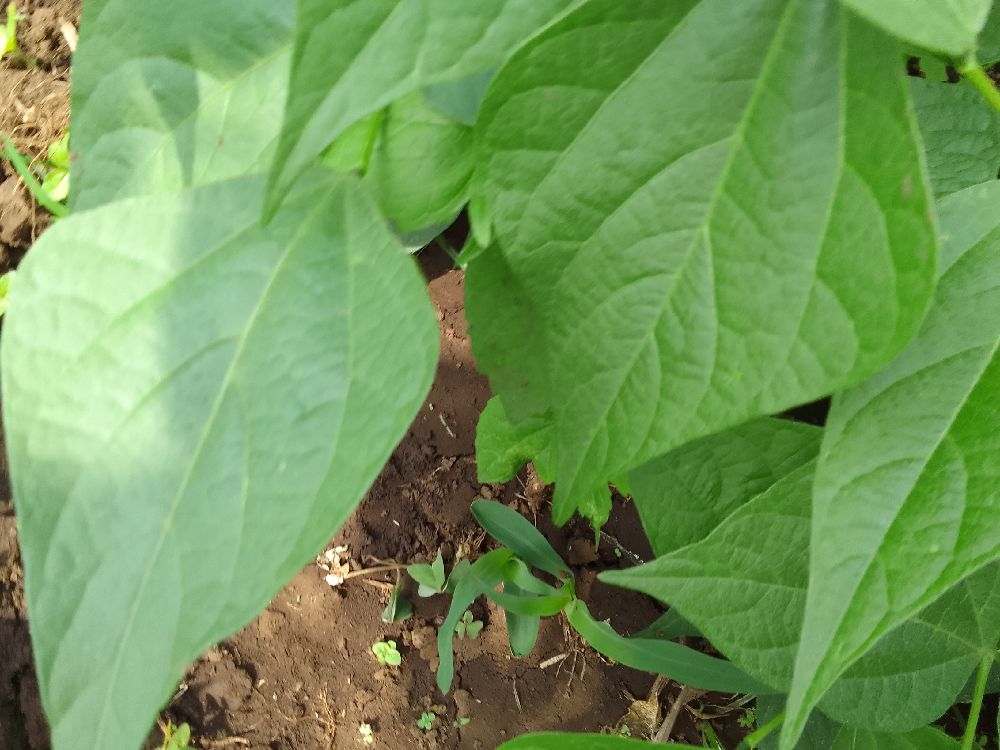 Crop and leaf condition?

common bean, healthy
